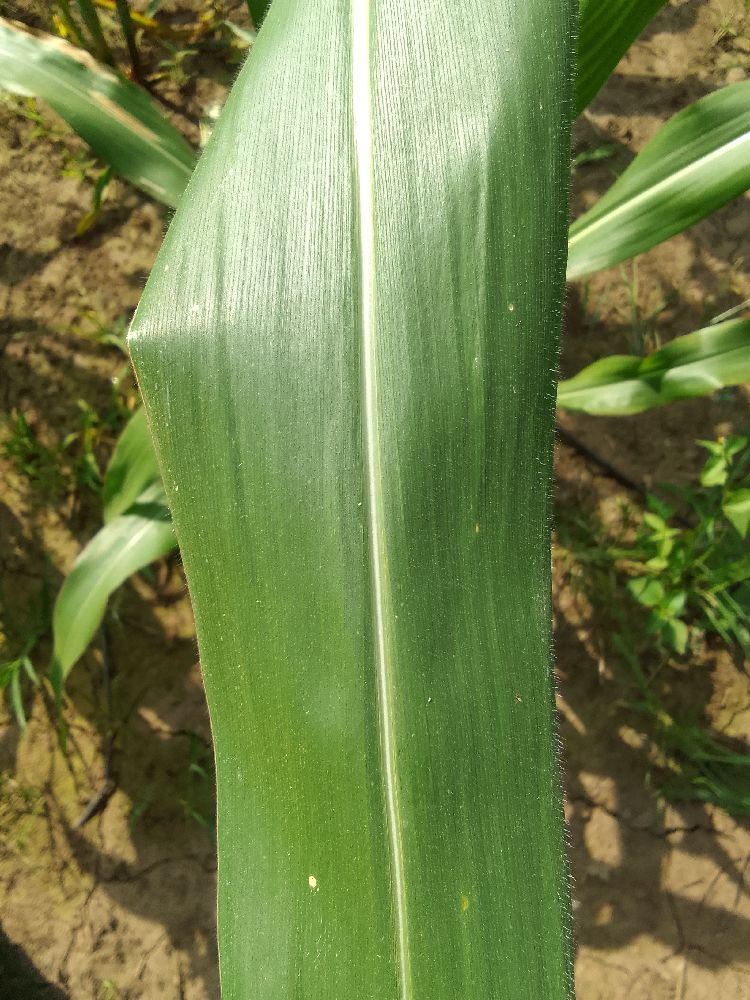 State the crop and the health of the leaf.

maize, healthy
